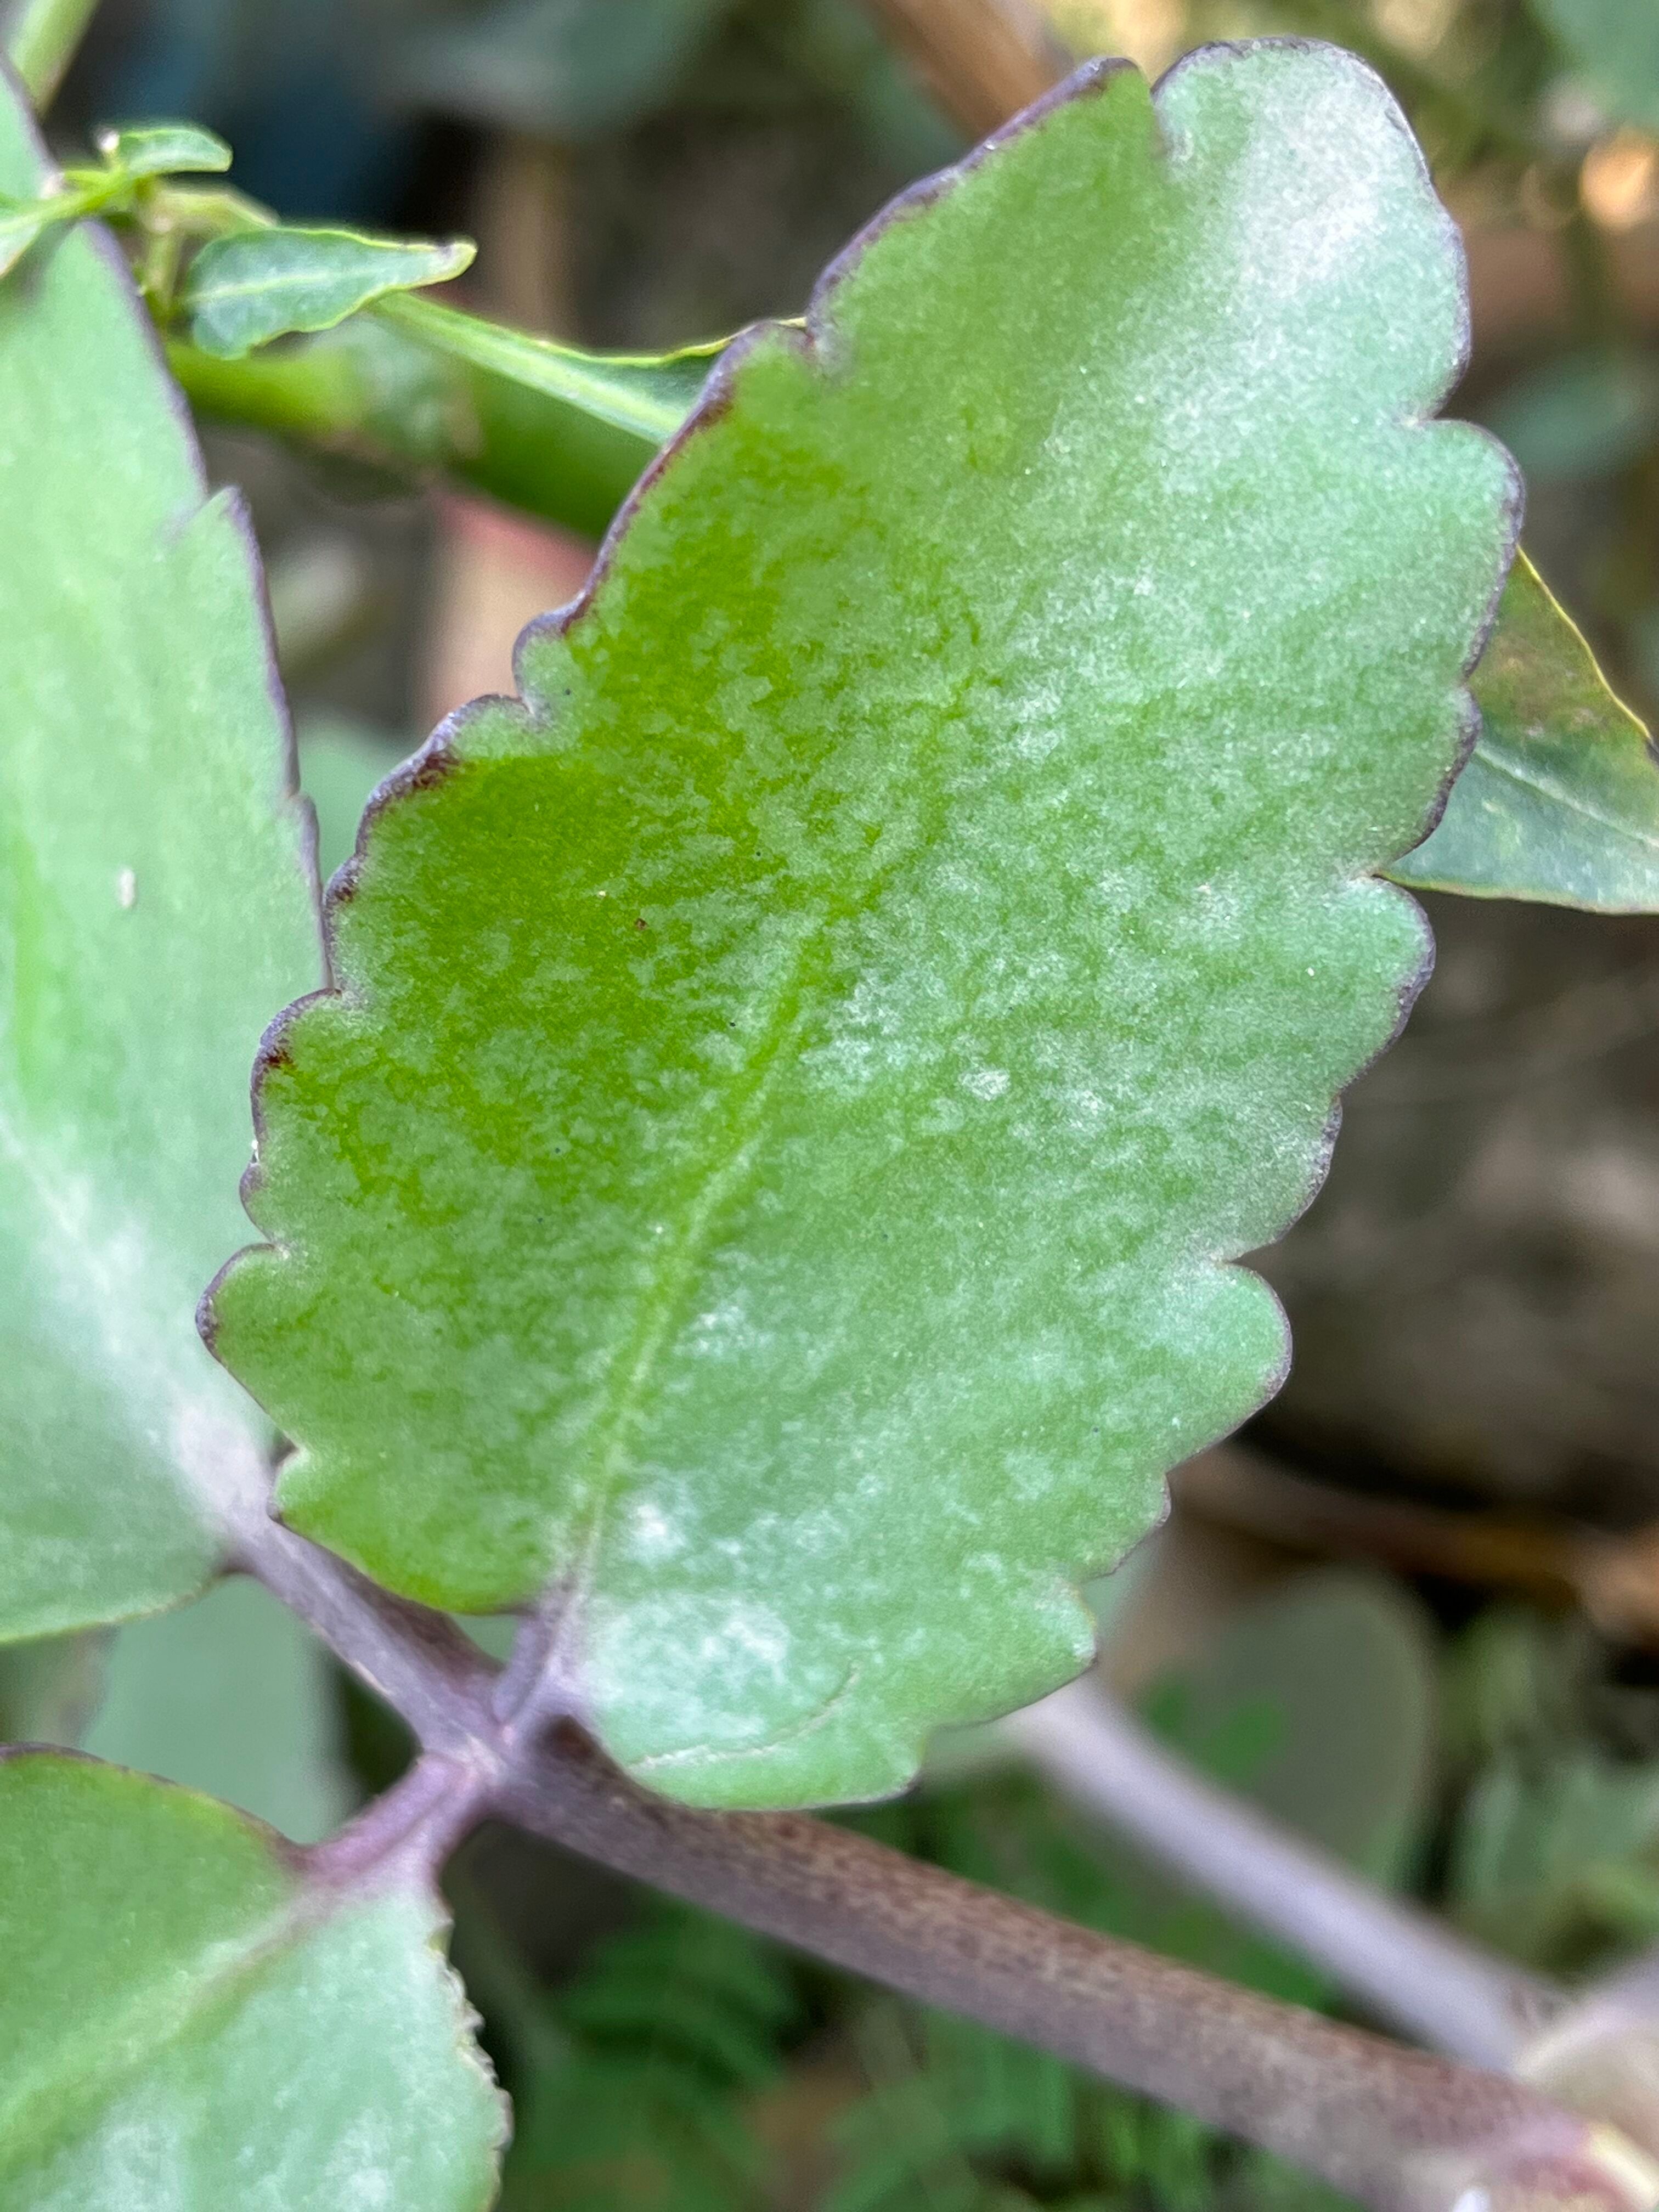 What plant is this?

pathorkuci
